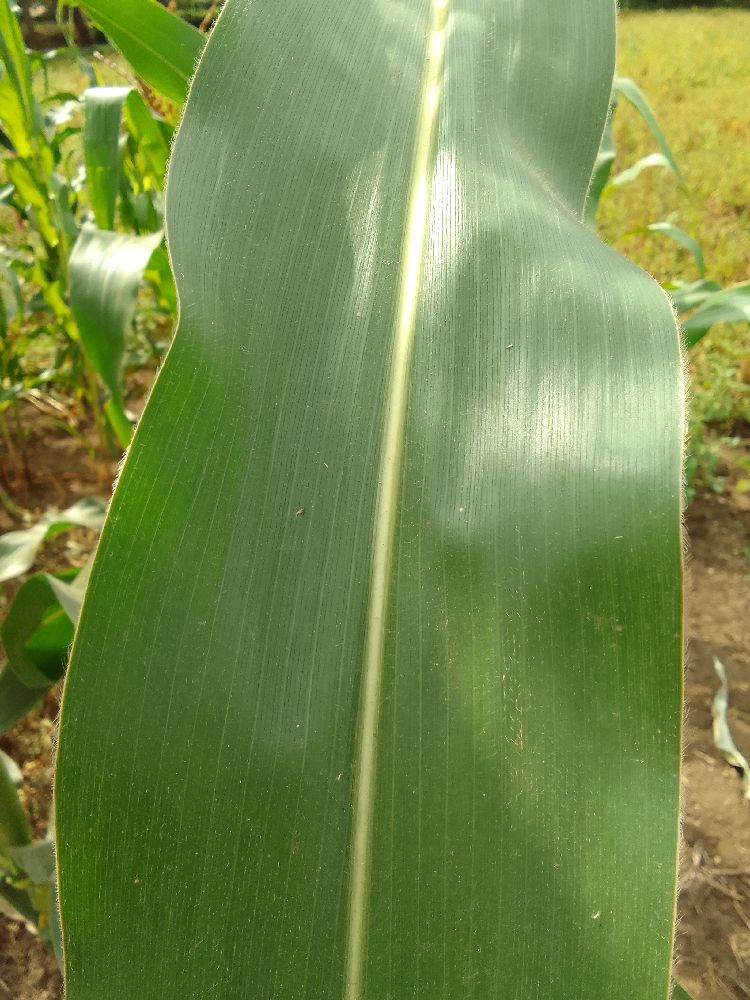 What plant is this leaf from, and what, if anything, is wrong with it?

maize, healthy
